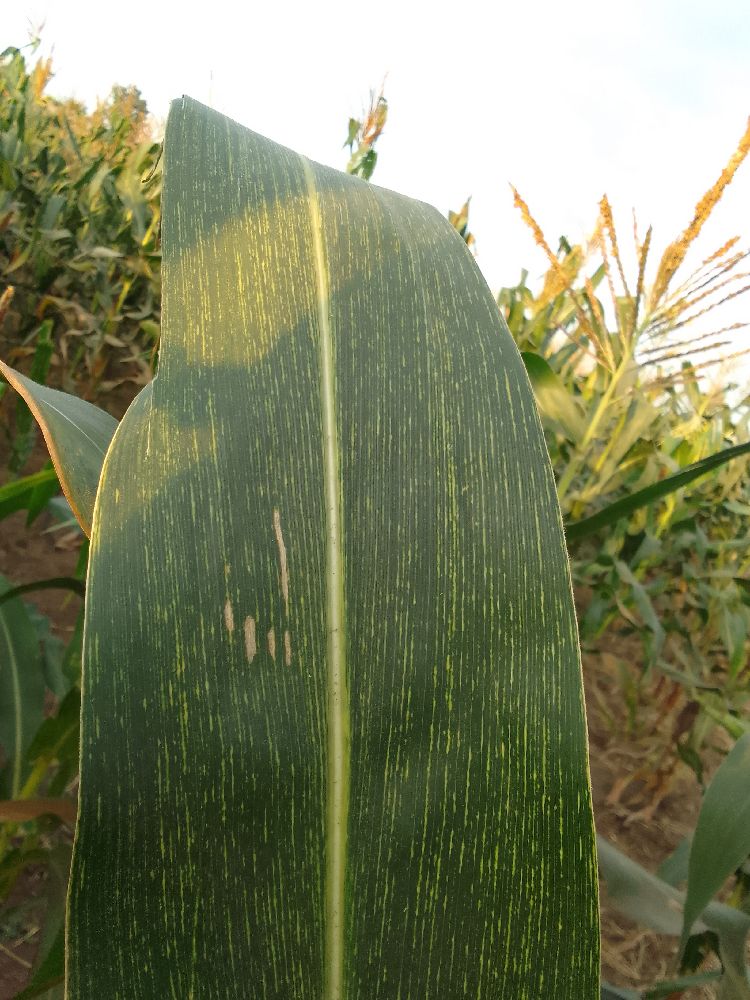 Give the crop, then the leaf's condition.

maize, maize streak virus
